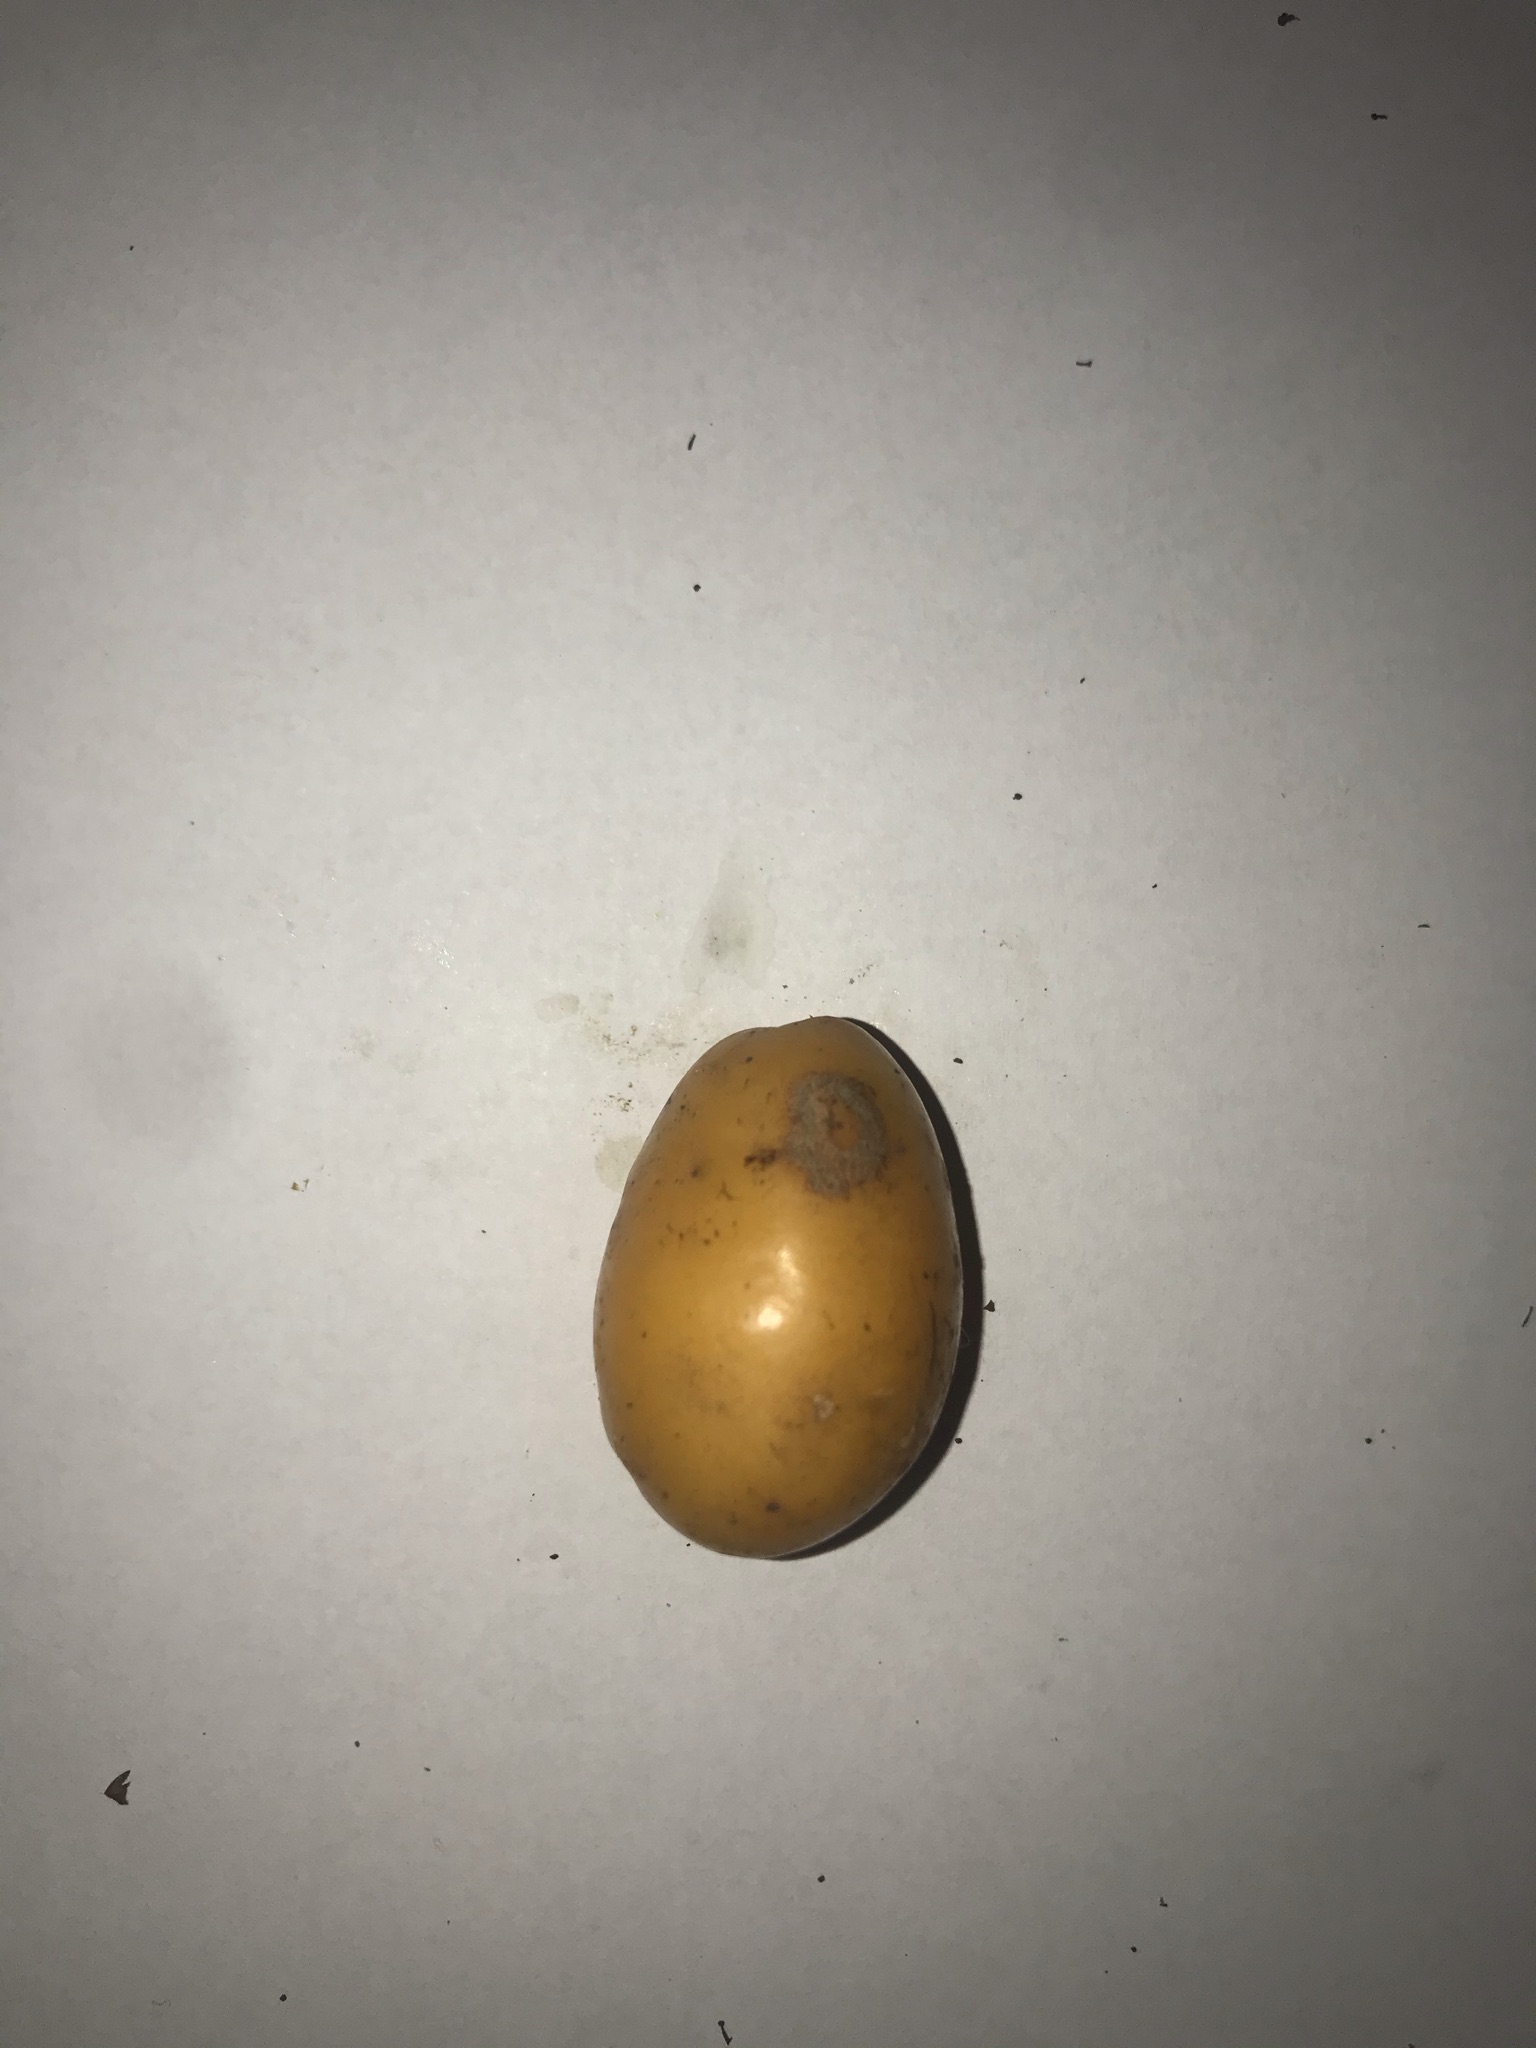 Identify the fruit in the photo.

siriguela
